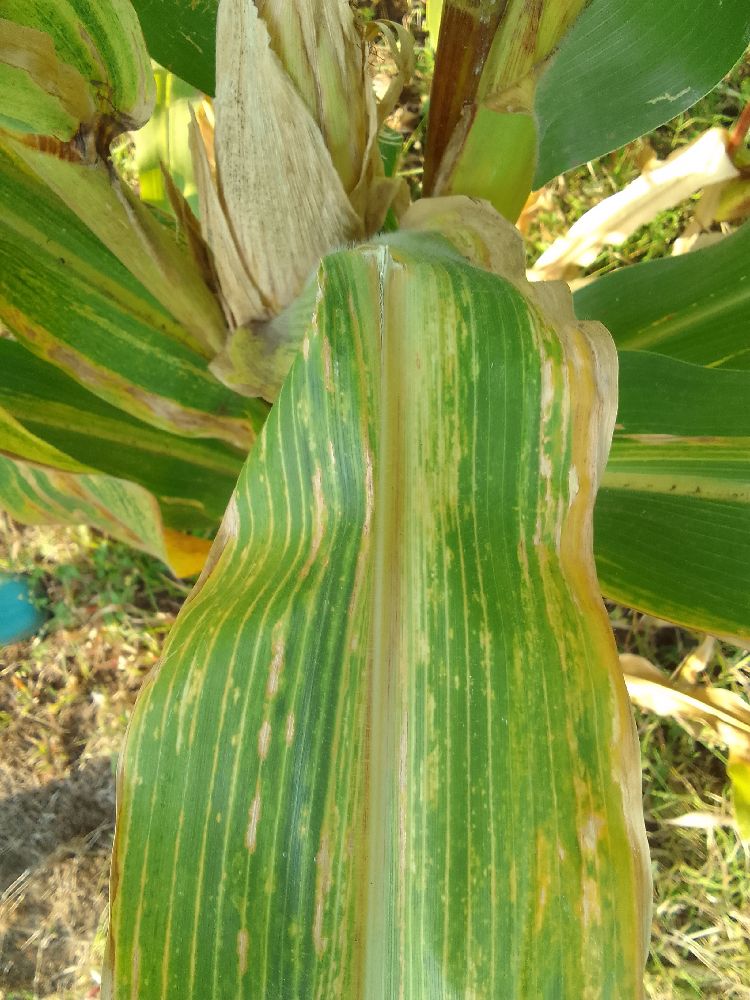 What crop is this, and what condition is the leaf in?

maize, maize lethal necrosis
